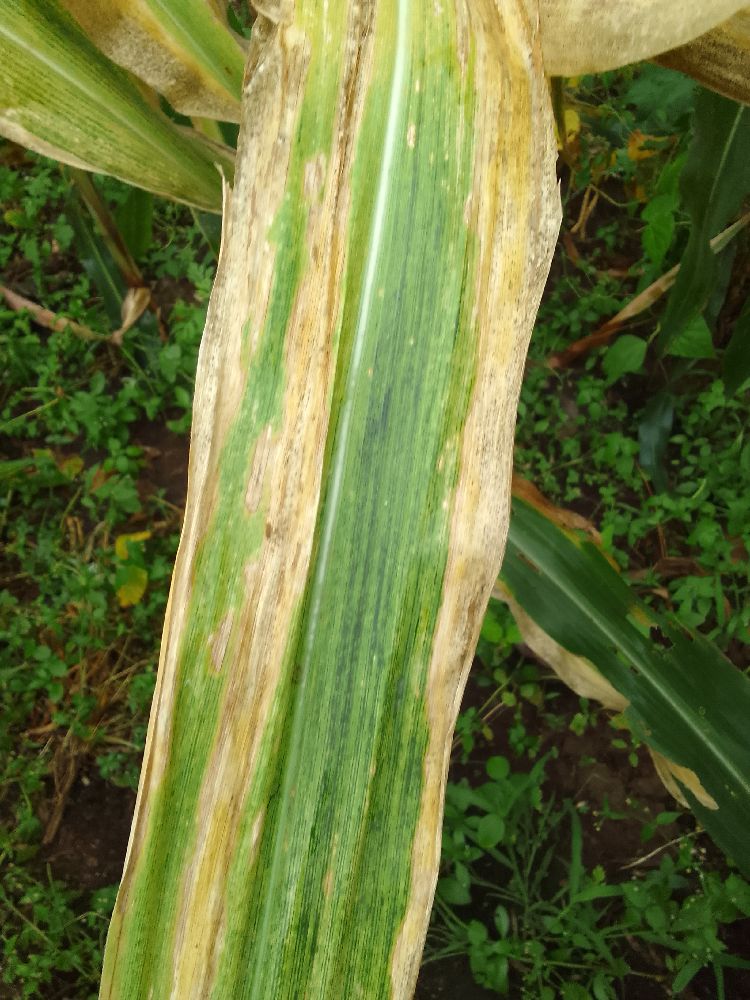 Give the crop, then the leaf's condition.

maize, maize lethal necrosis
